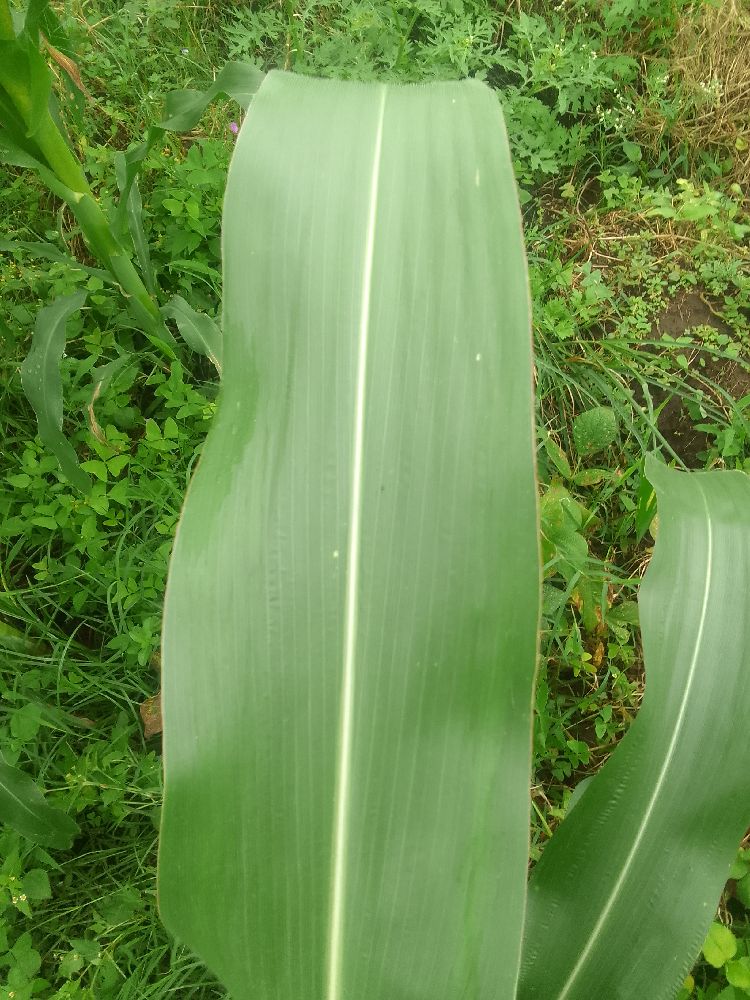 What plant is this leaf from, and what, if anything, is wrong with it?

maize, healthy
